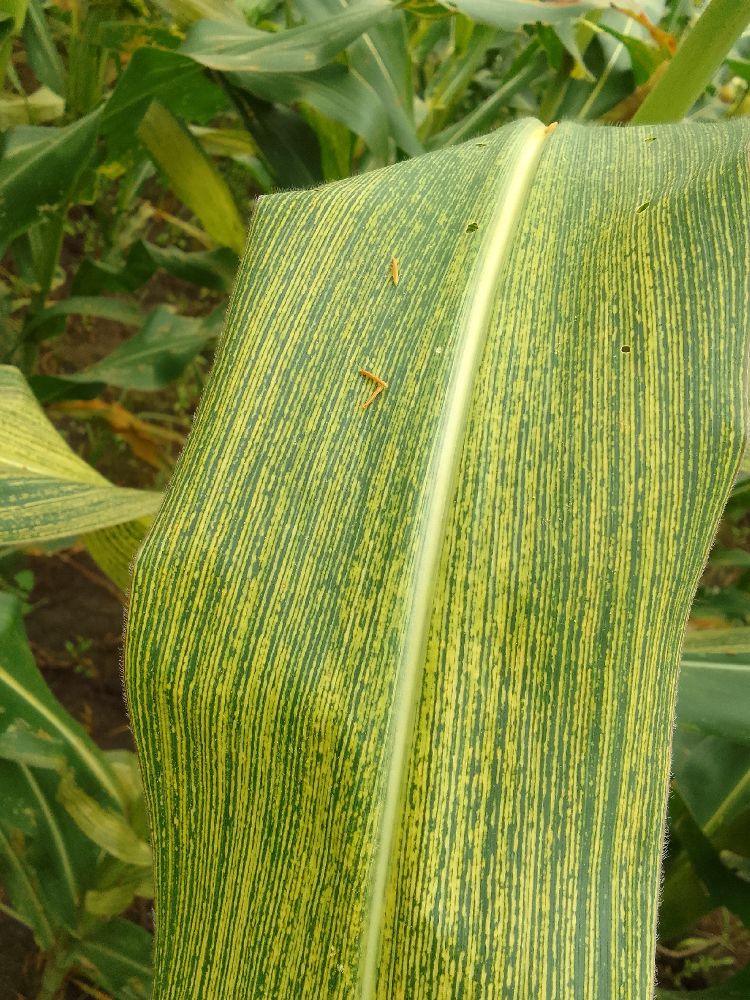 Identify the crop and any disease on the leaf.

maize, maize streak virus
